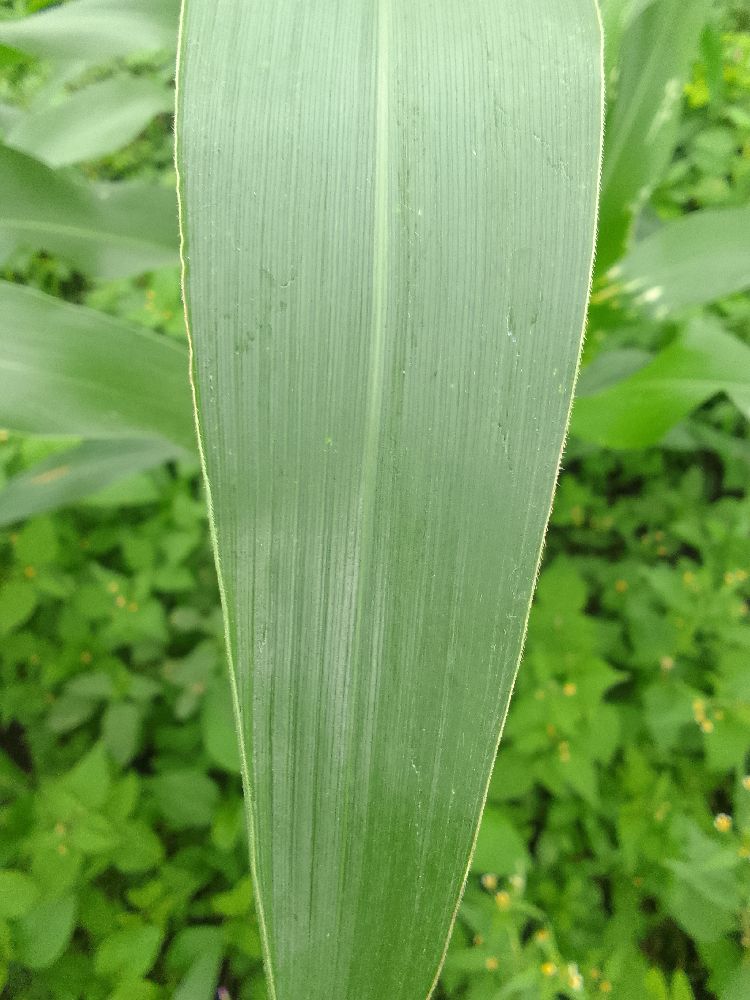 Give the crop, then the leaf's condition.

maize, healthy
